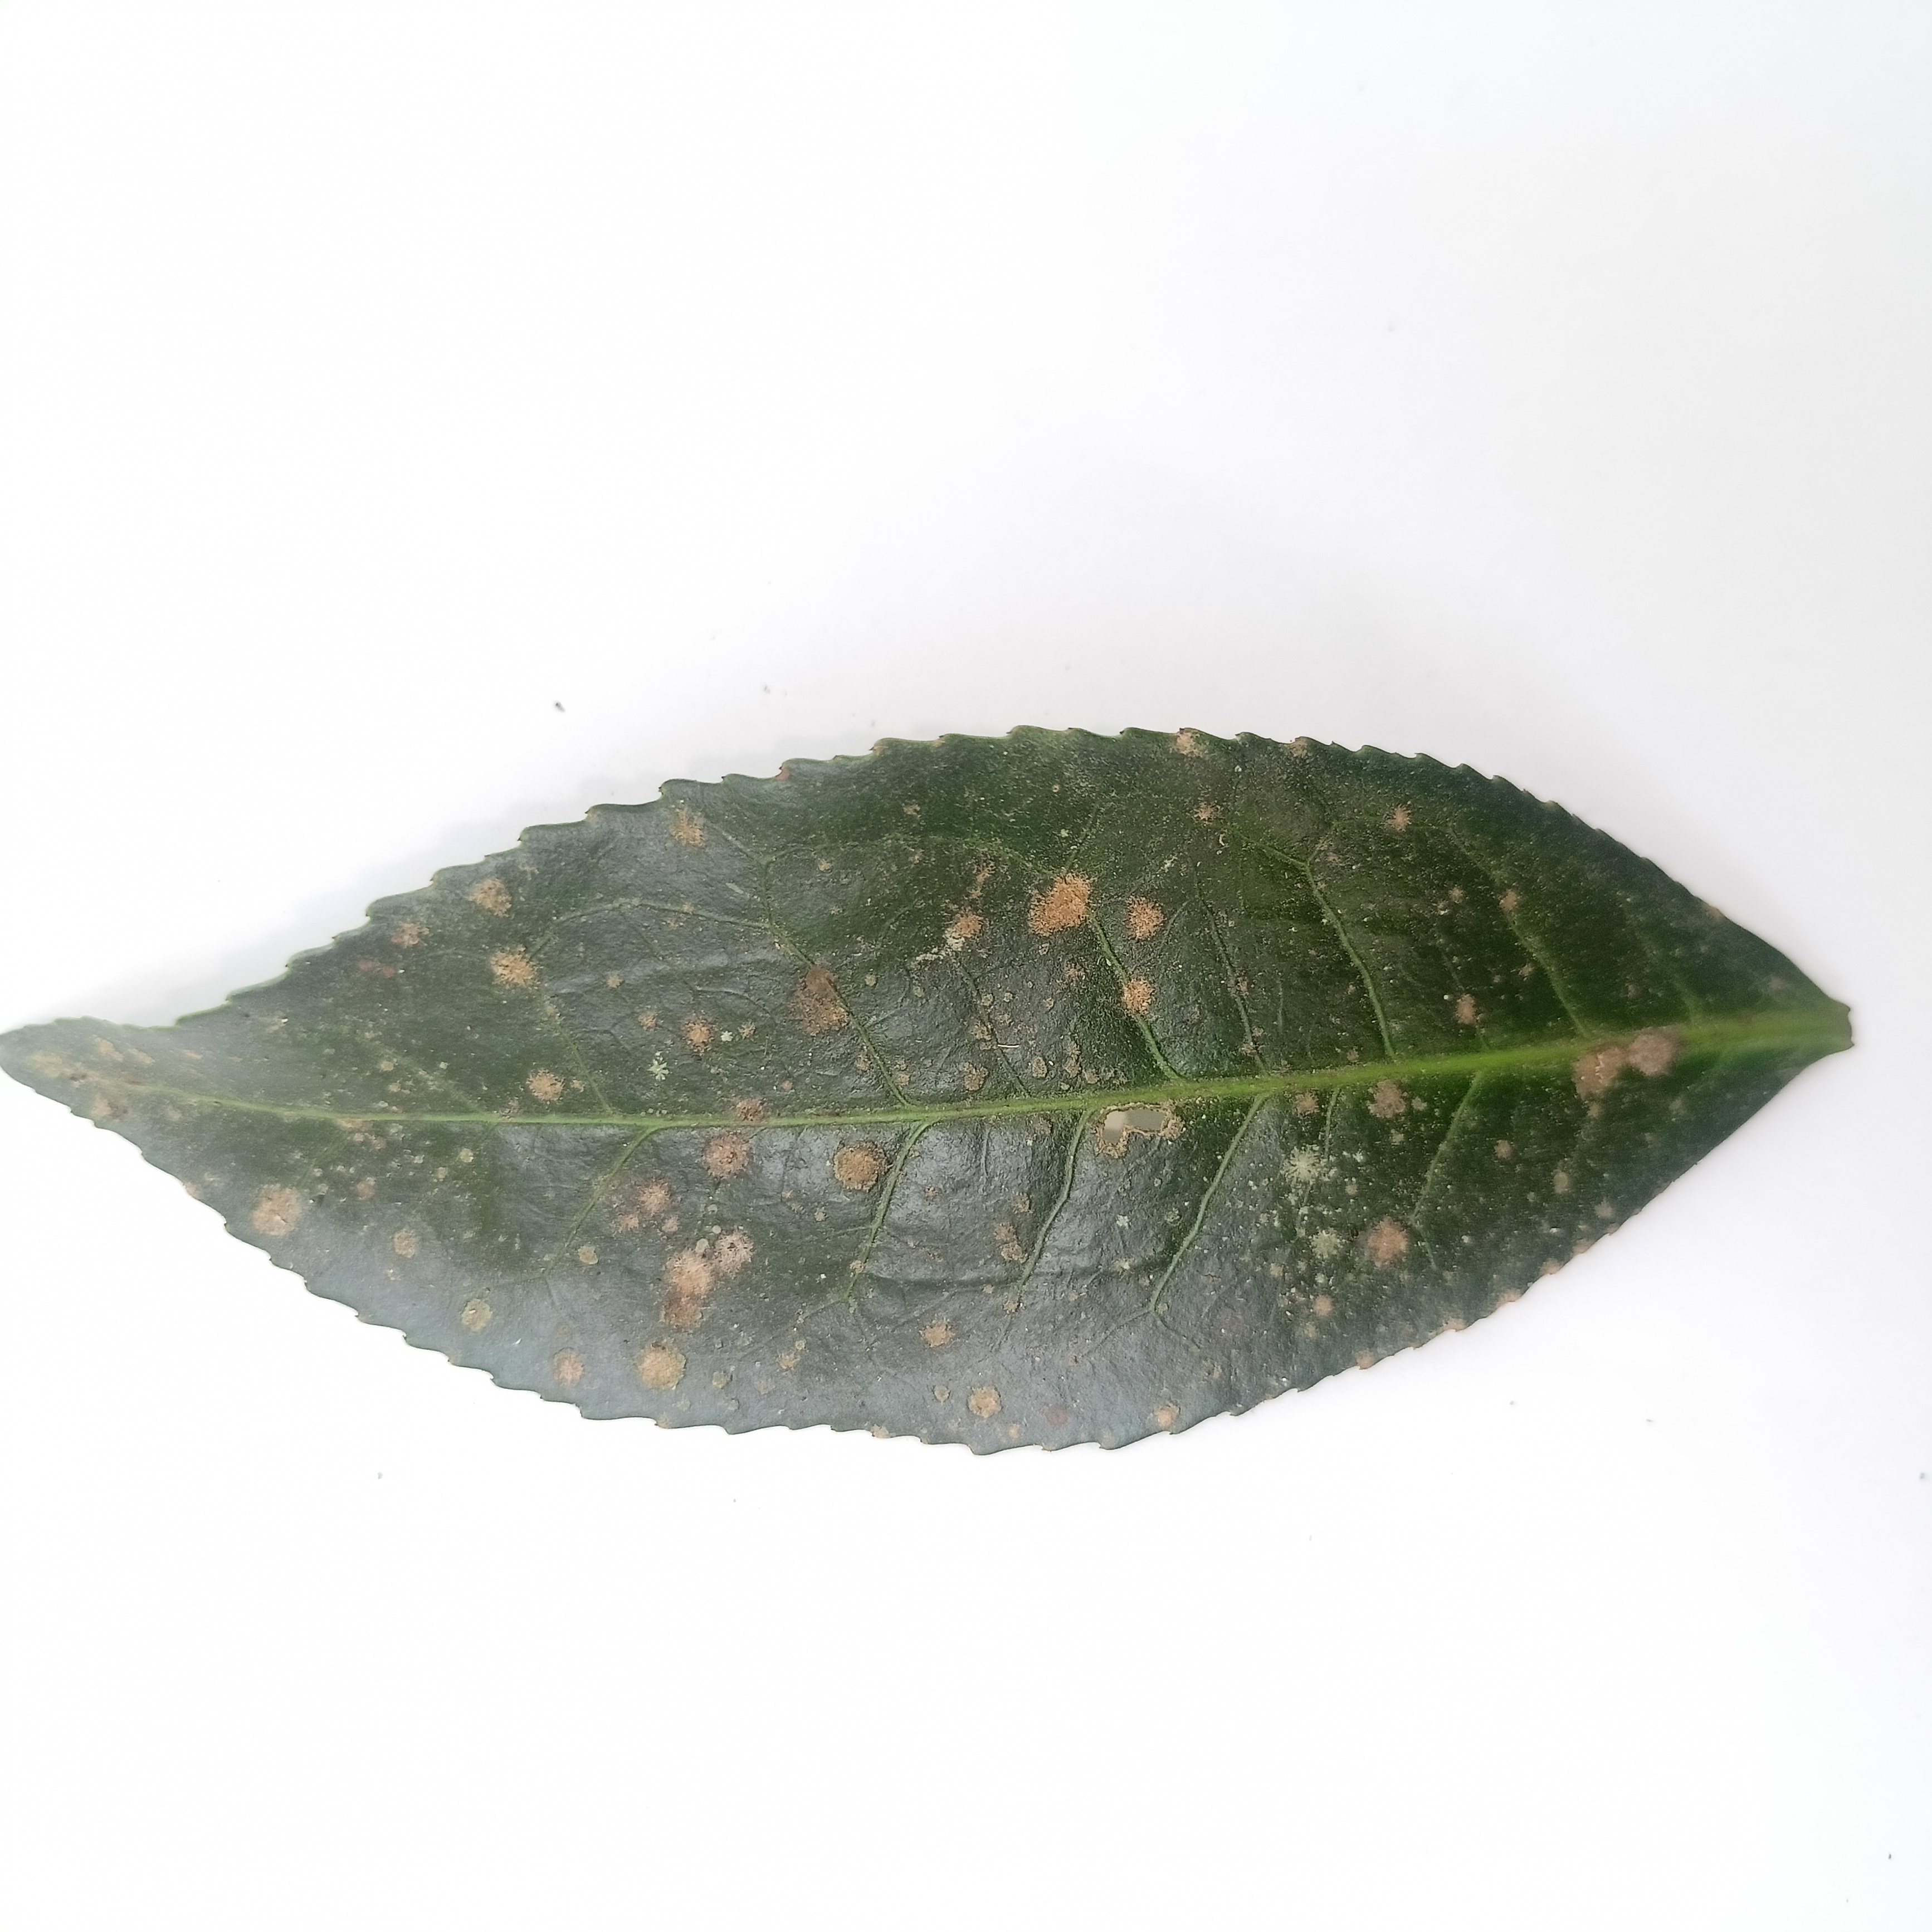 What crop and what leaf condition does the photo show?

tea, algal leaf
